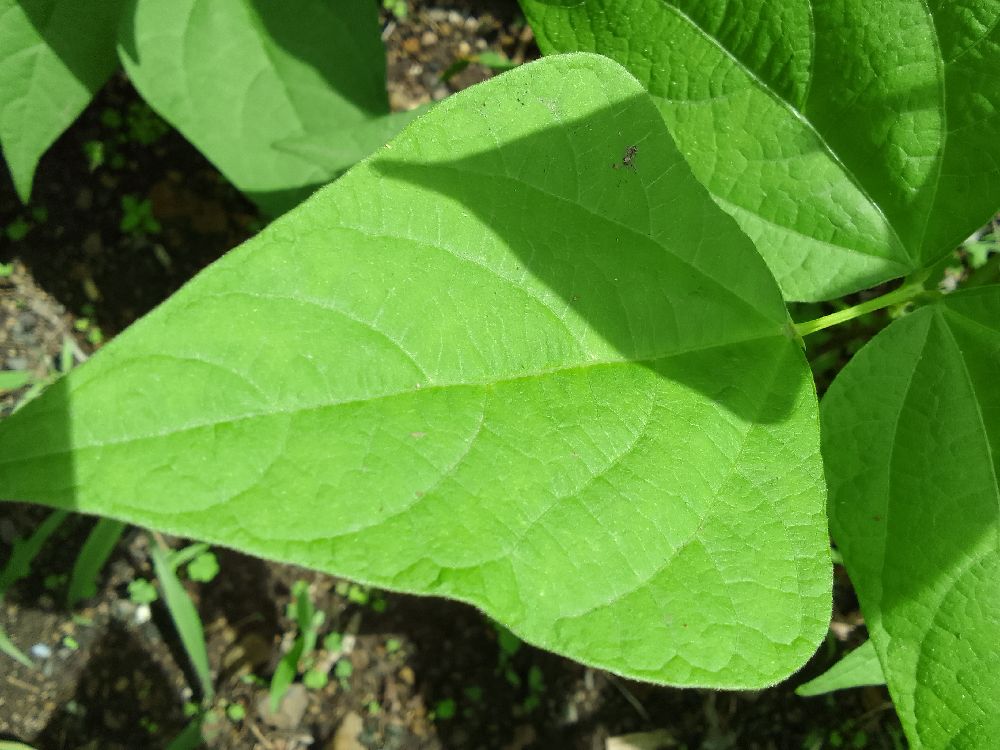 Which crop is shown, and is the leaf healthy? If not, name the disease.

common bean, healthy
